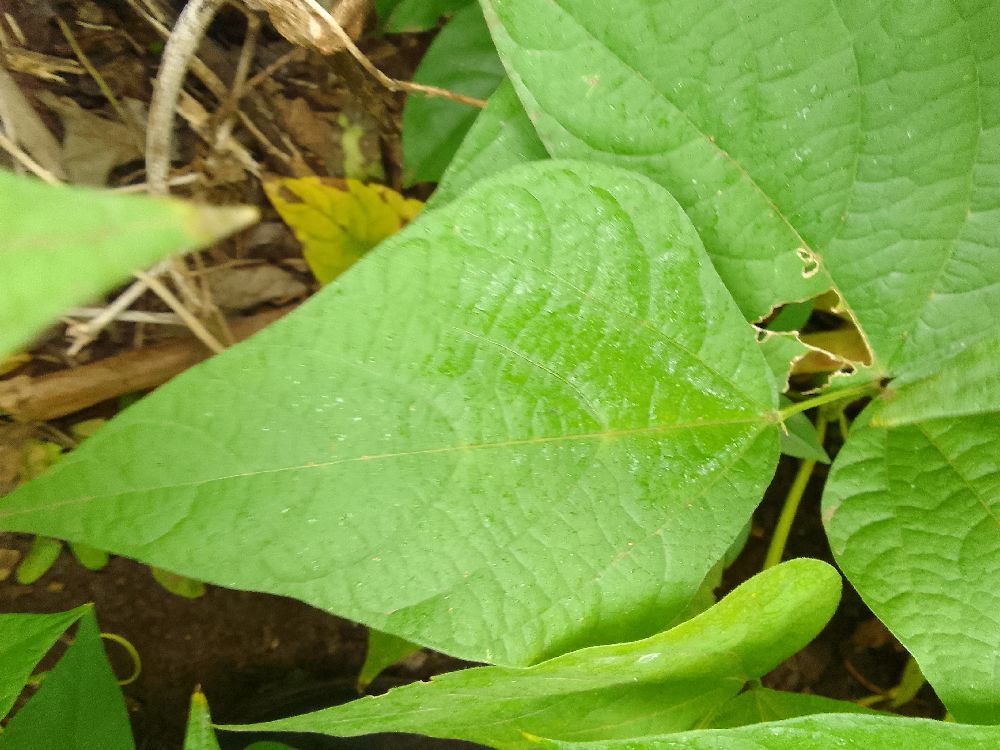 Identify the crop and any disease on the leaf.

common bean, healthy
